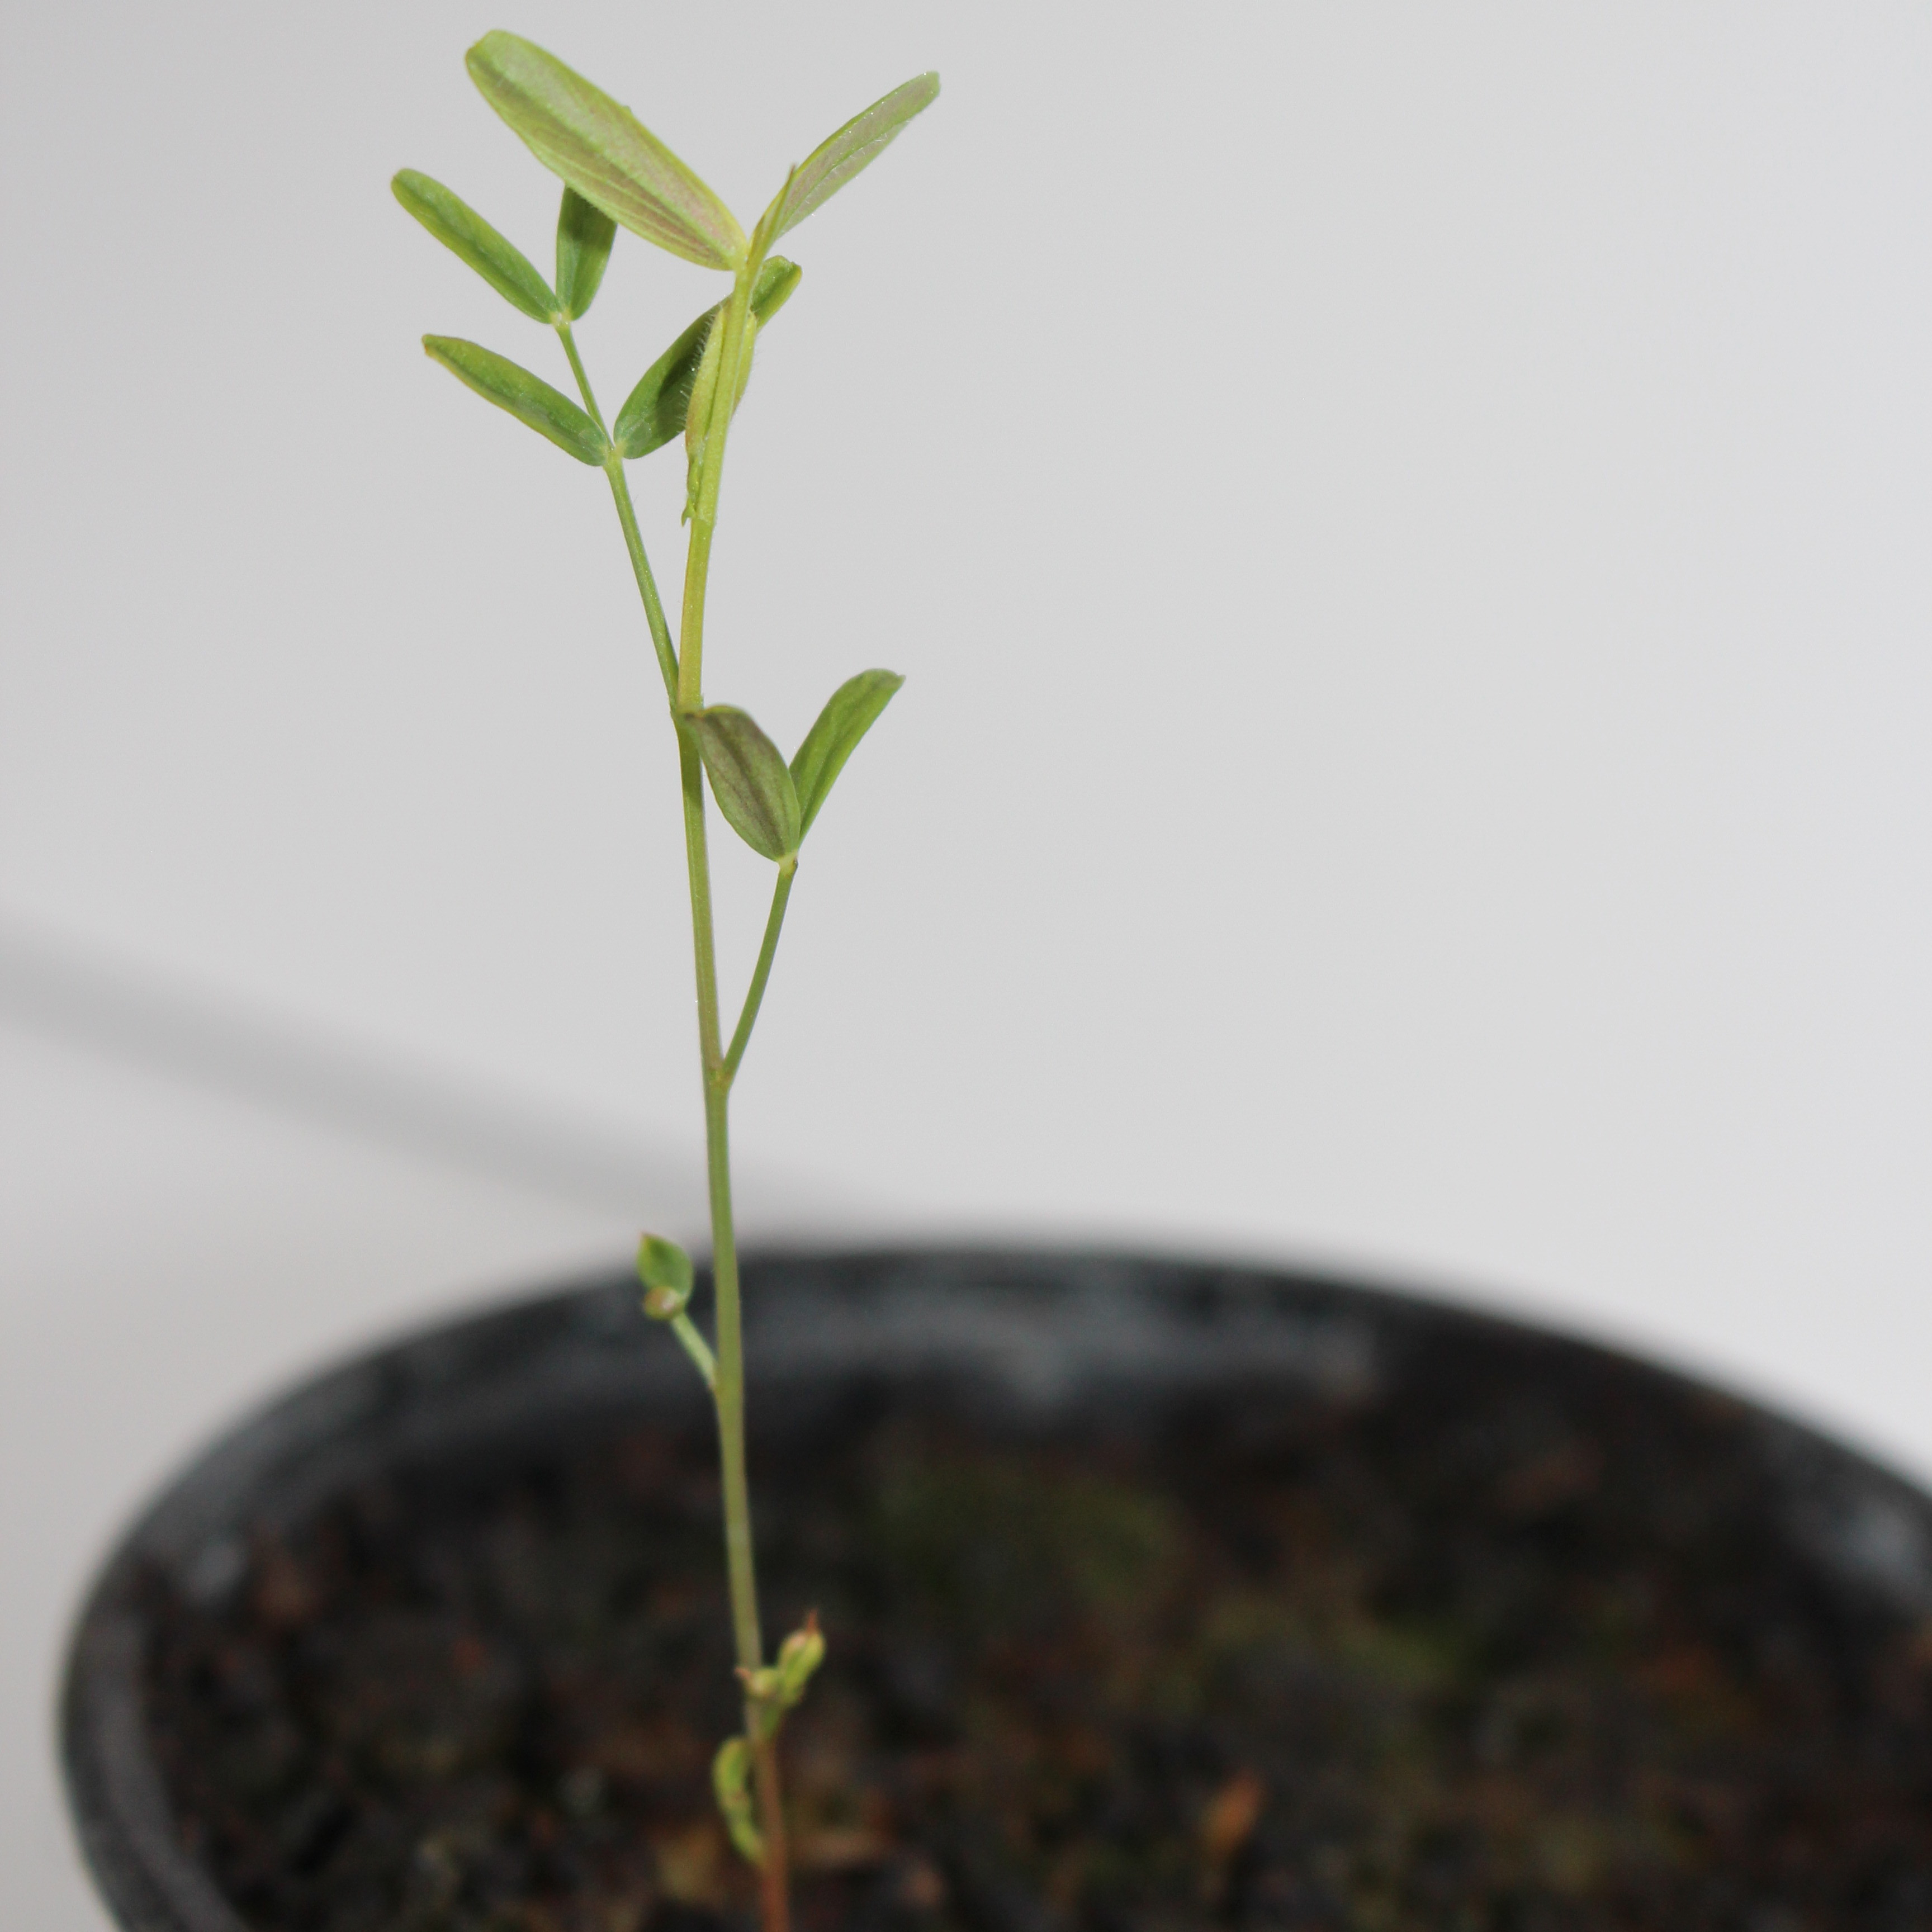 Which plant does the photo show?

Vicia sativa
